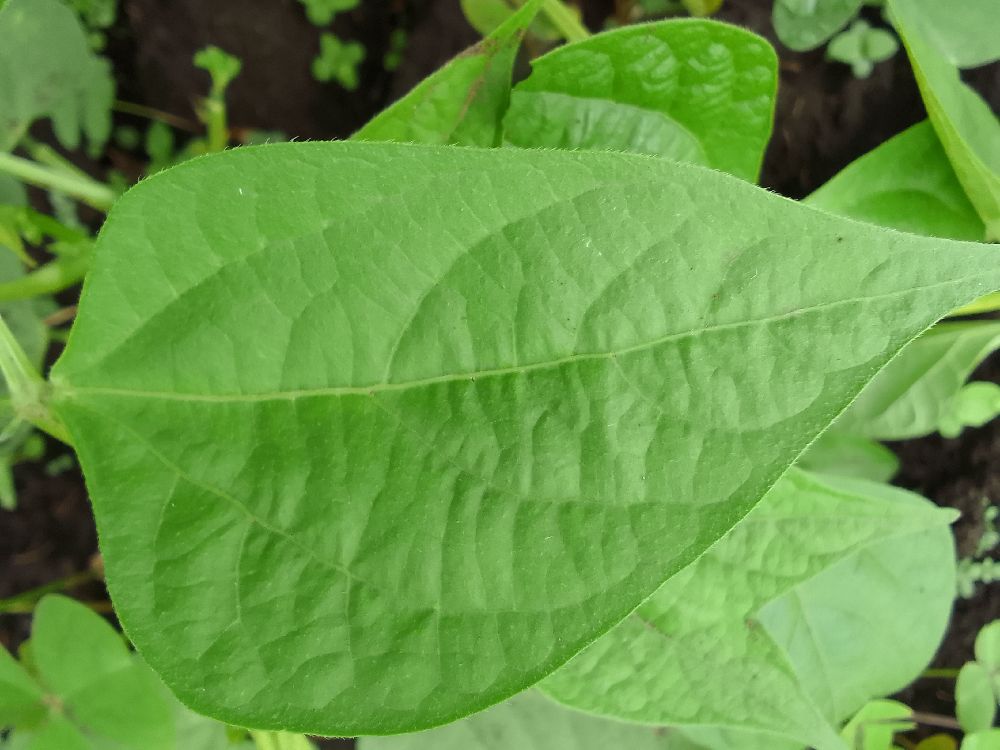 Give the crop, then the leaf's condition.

common bean, healthy
